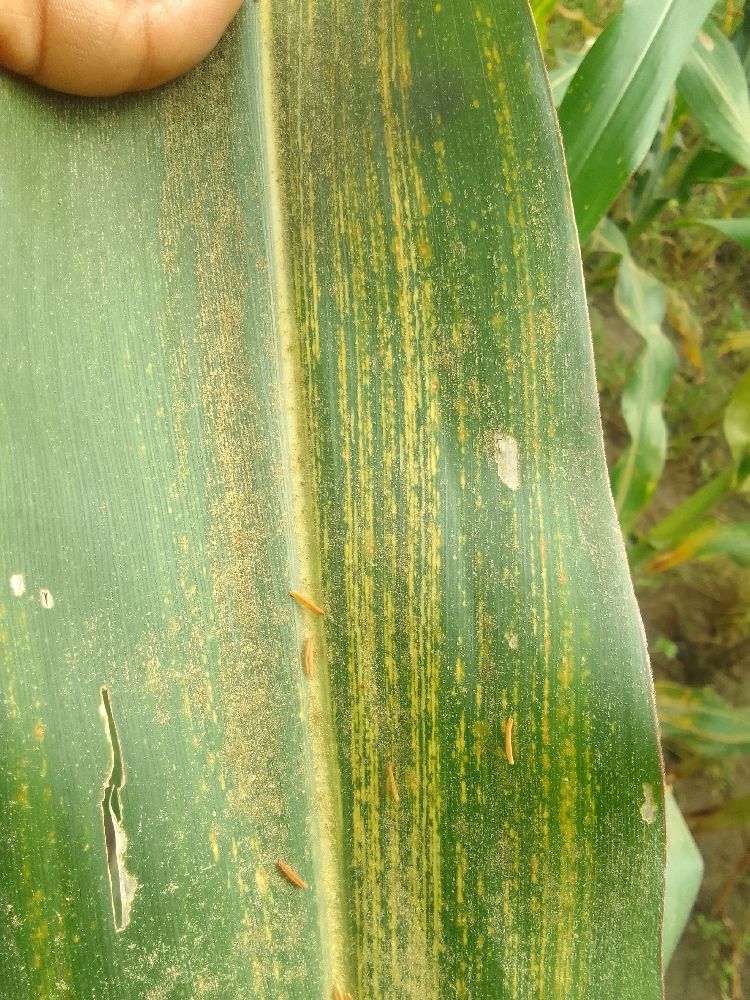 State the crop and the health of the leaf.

maize, maize streak virus
